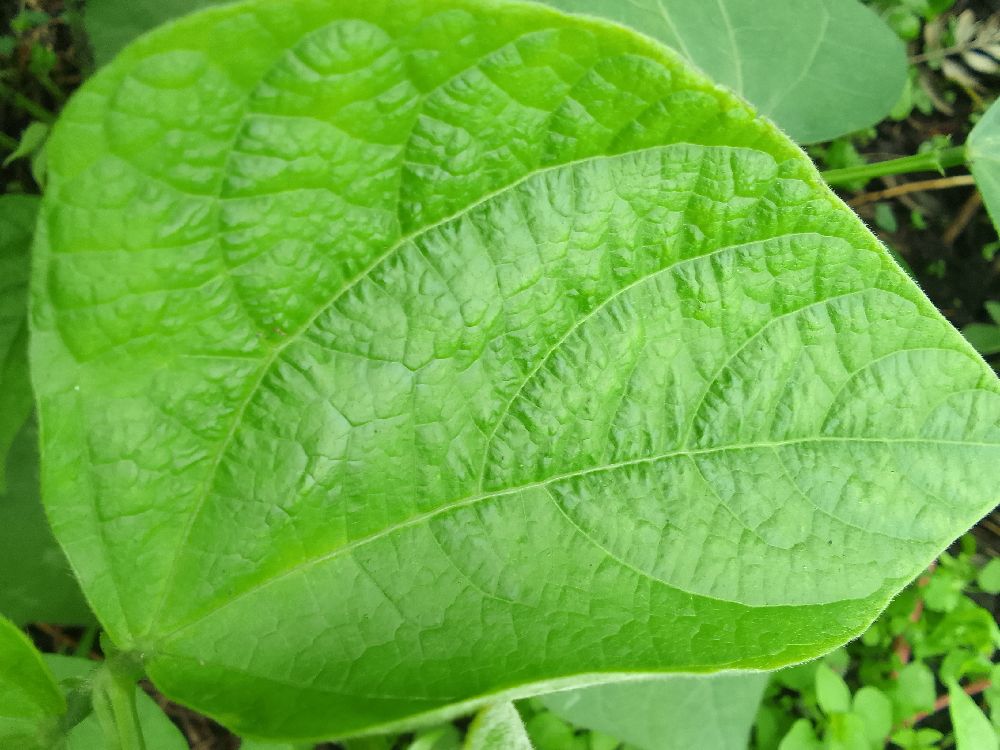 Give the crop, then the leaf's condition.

common bean, healthy
